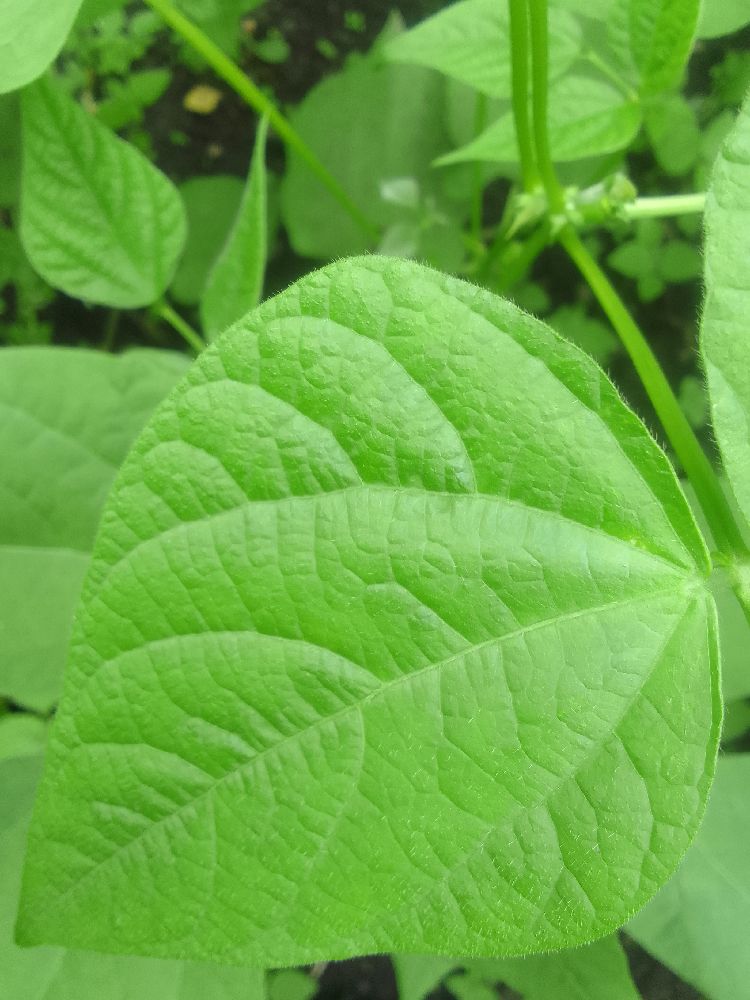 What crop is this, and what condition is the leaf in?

common bean, healthy
